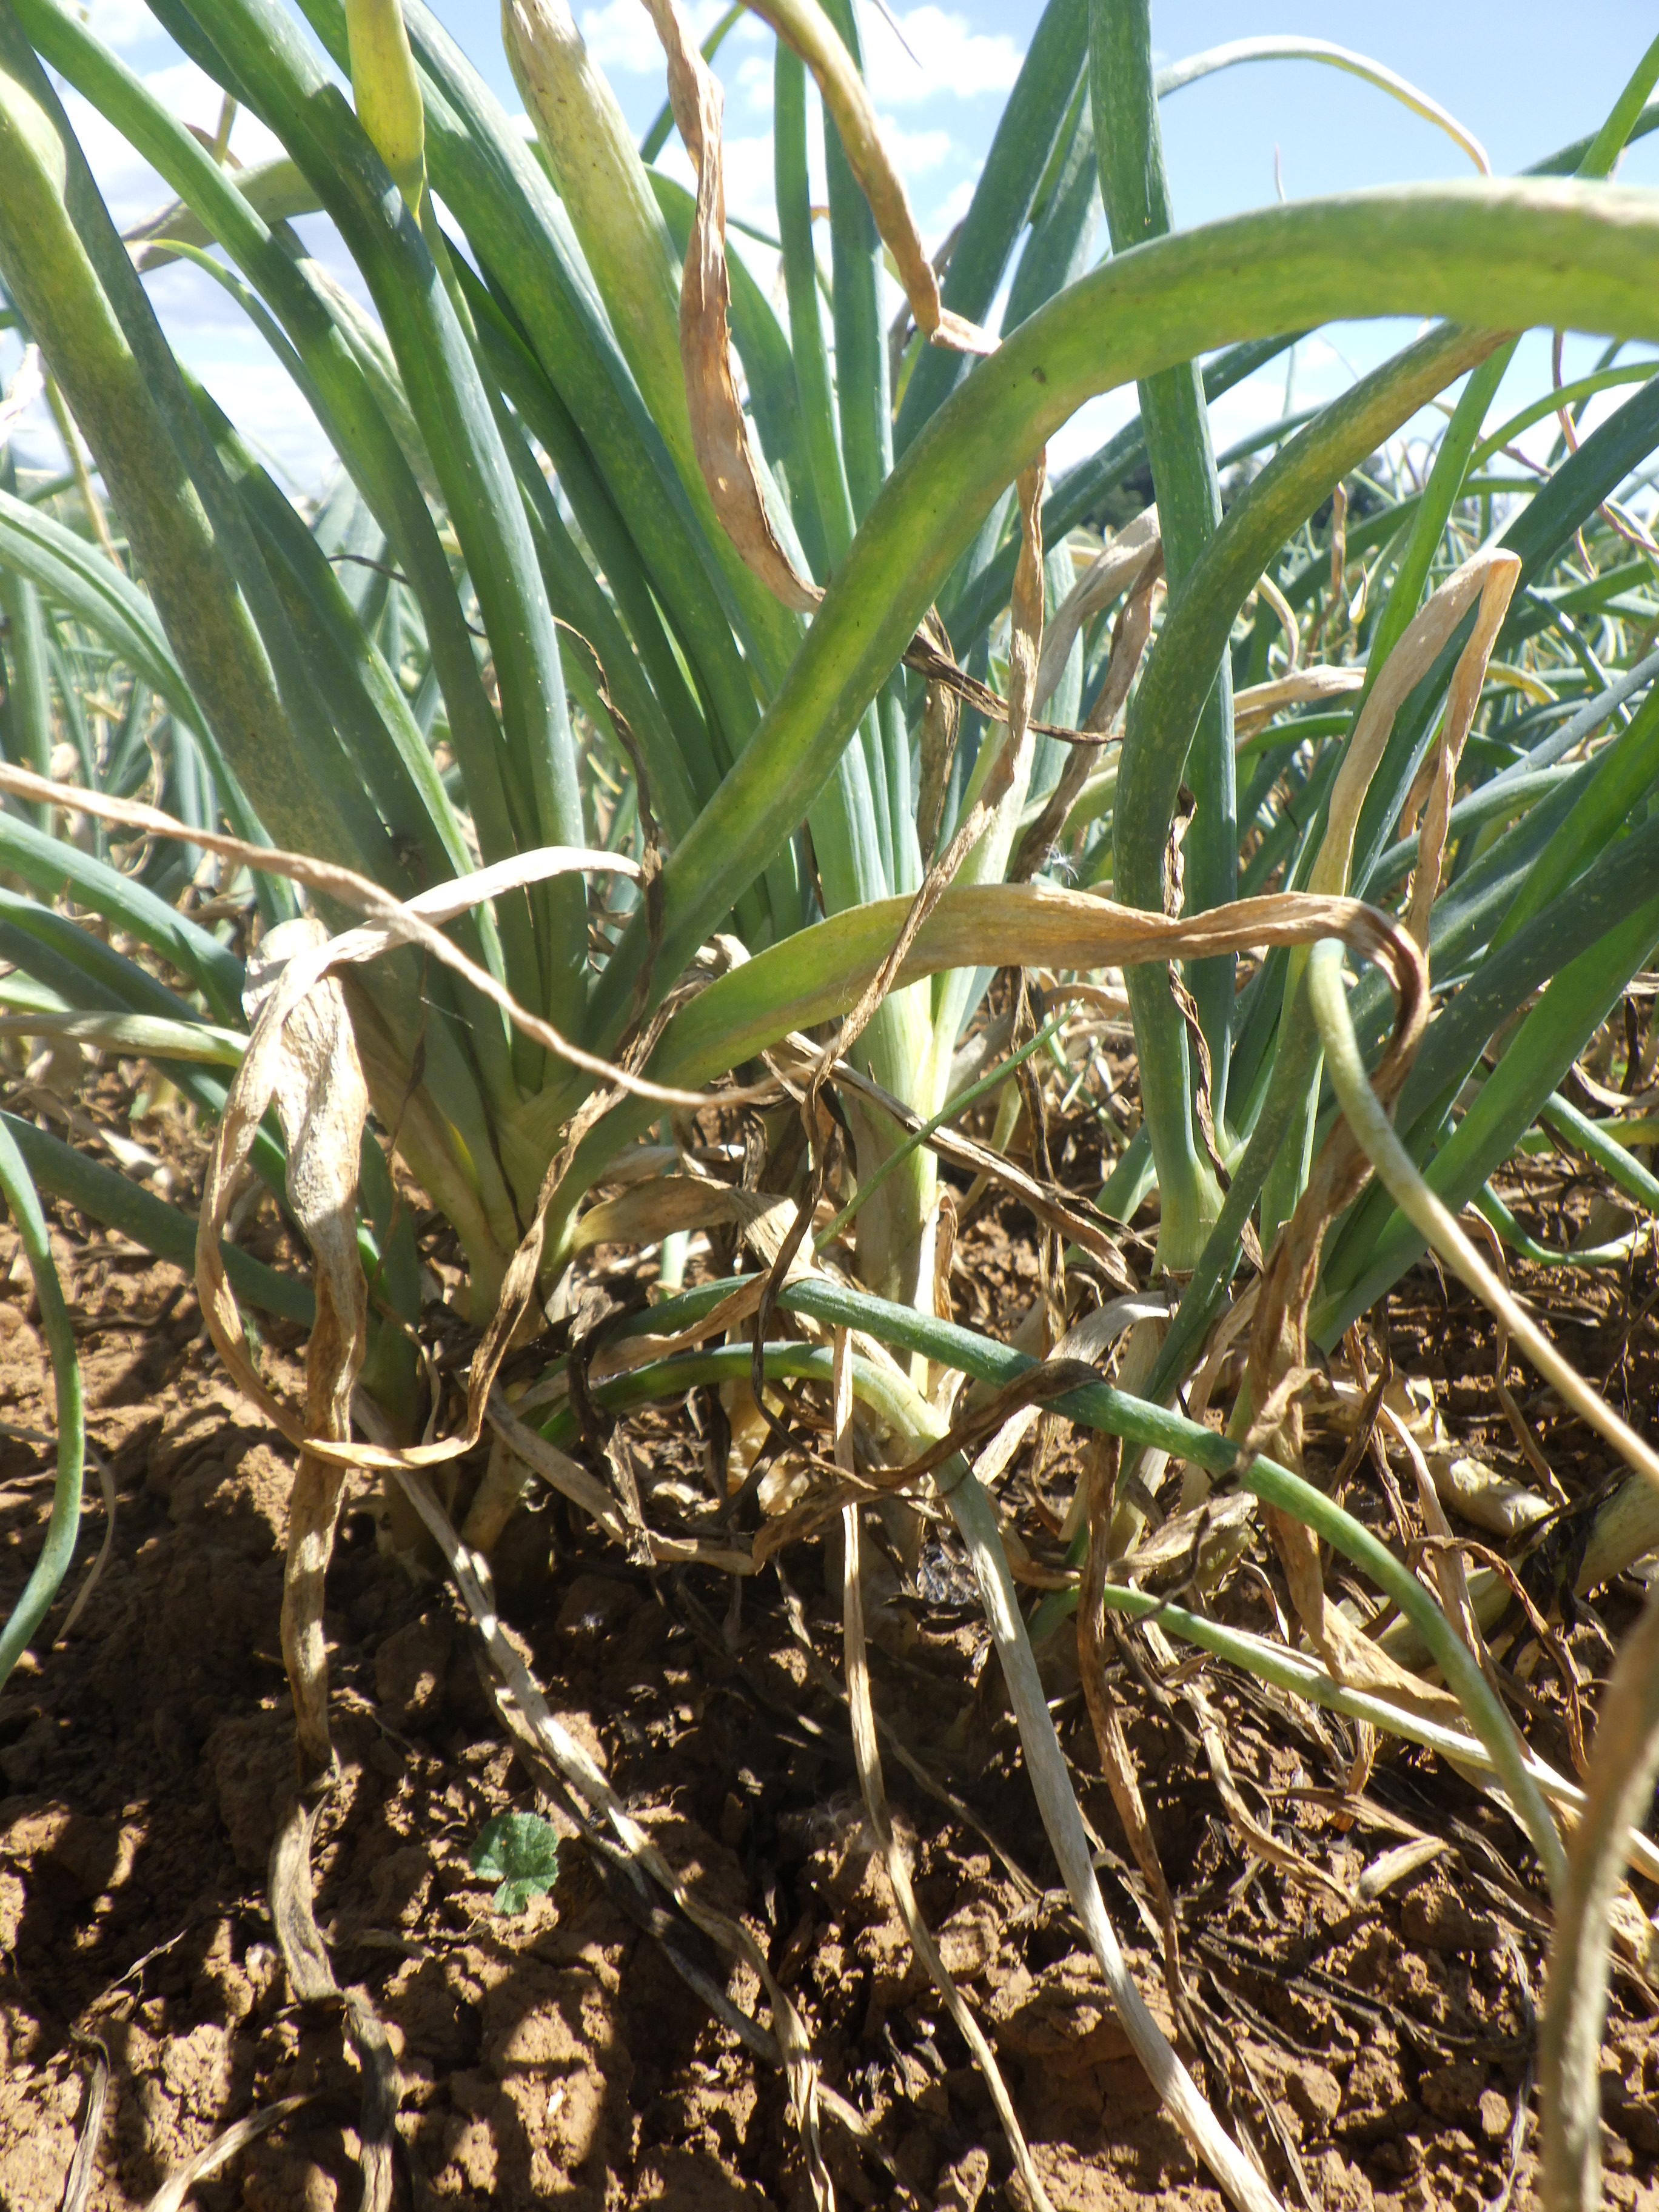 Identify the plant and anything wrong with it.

onion, downy mildew
